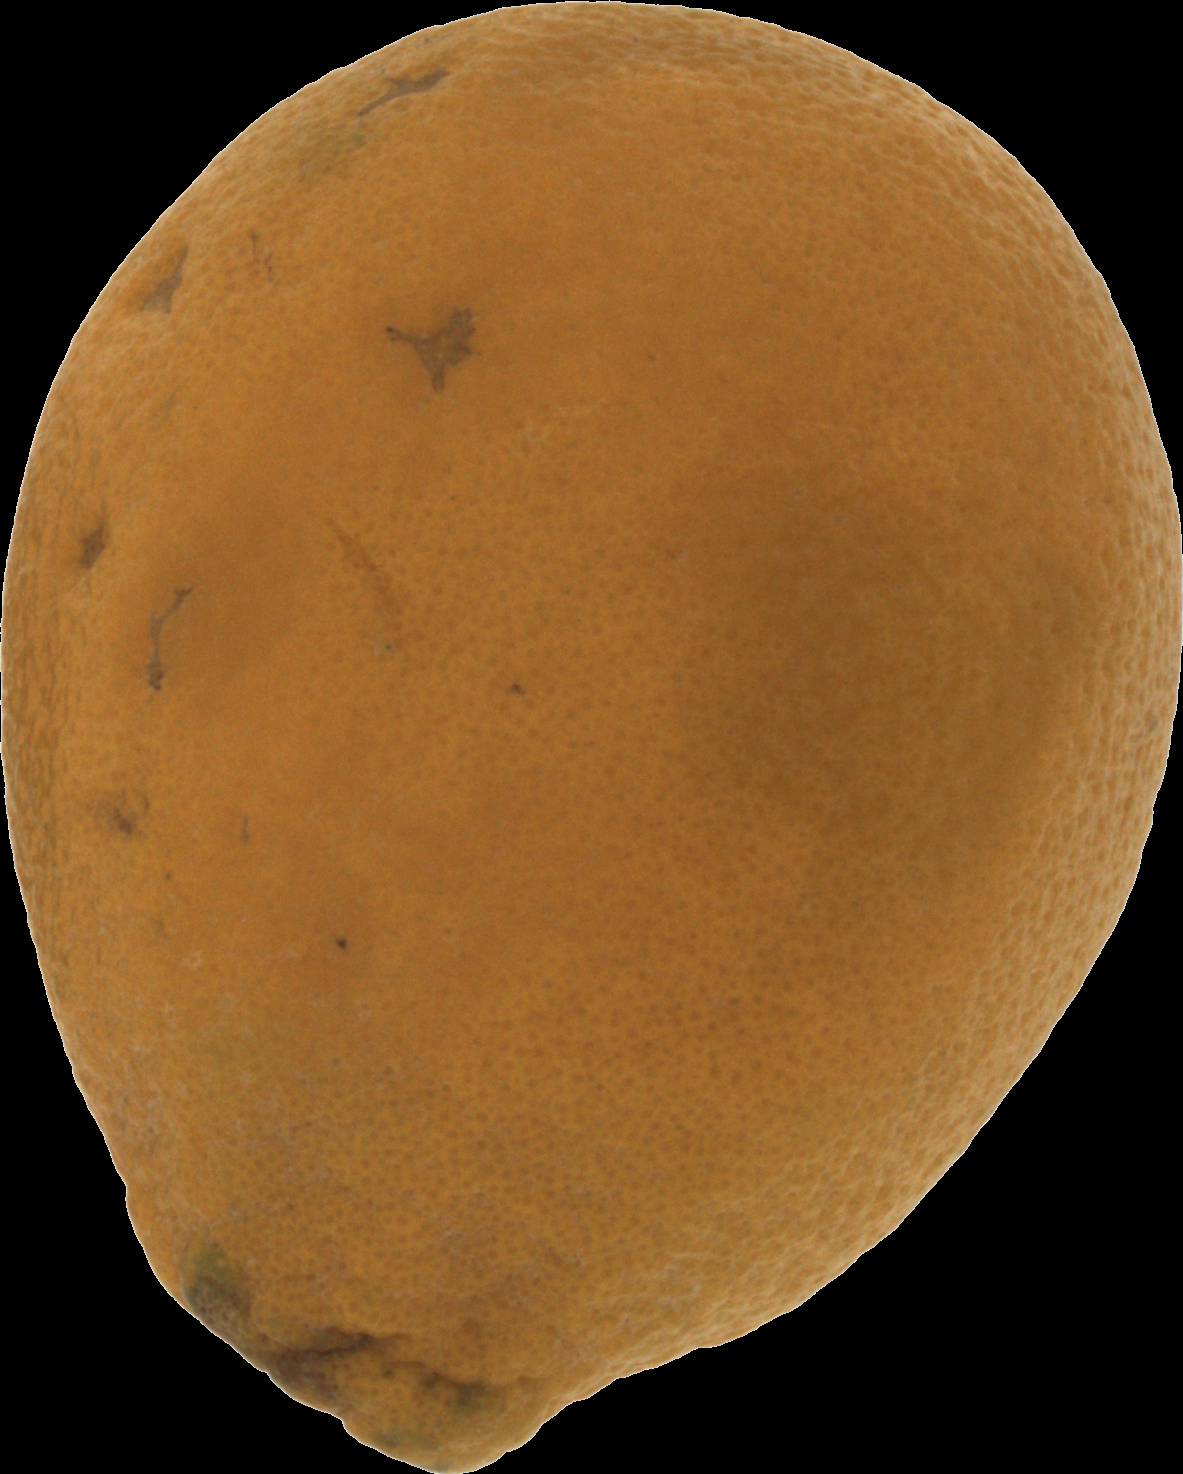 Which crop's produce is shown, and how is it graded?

orange, bad
